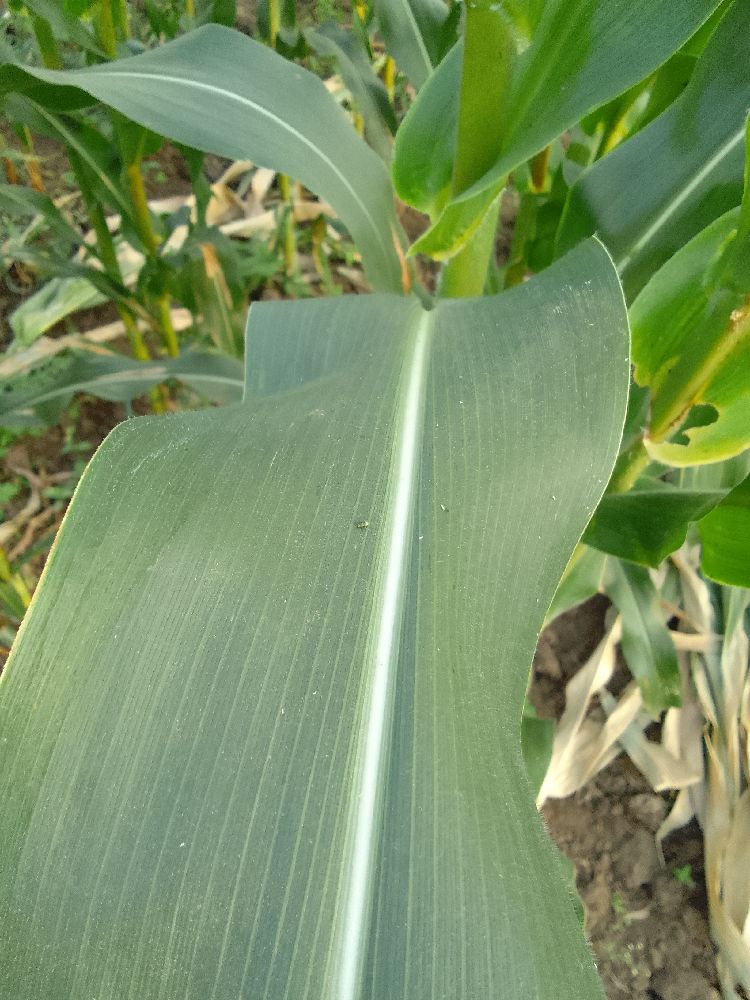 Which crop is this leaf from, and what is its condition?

maize, healthy
